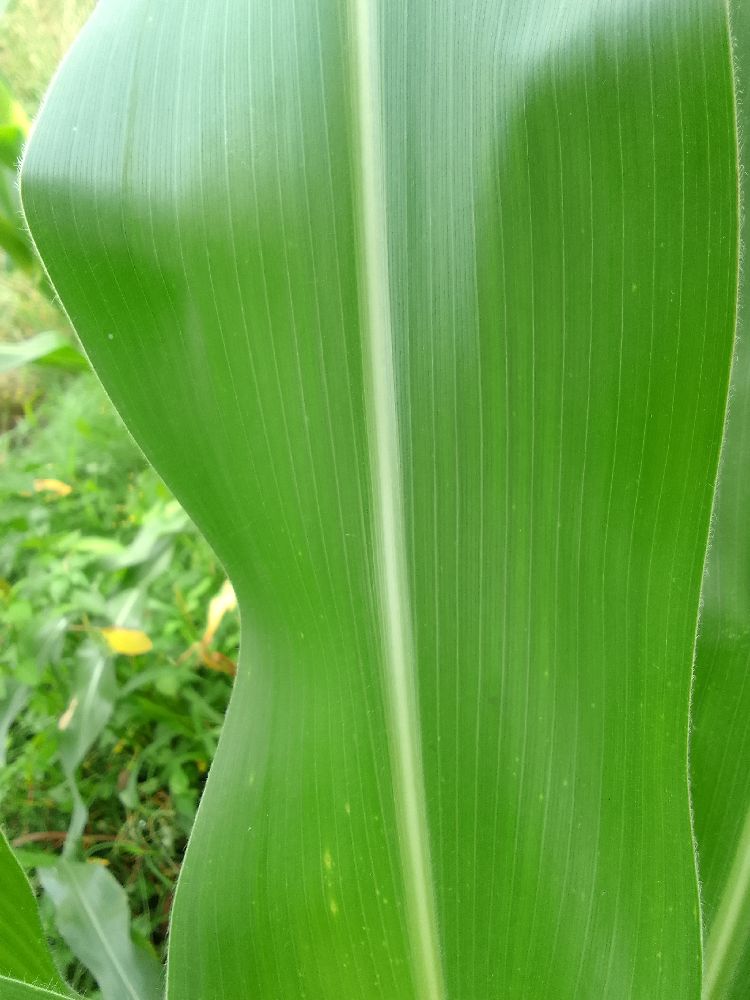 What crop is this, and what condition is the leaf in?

maize, healthy
